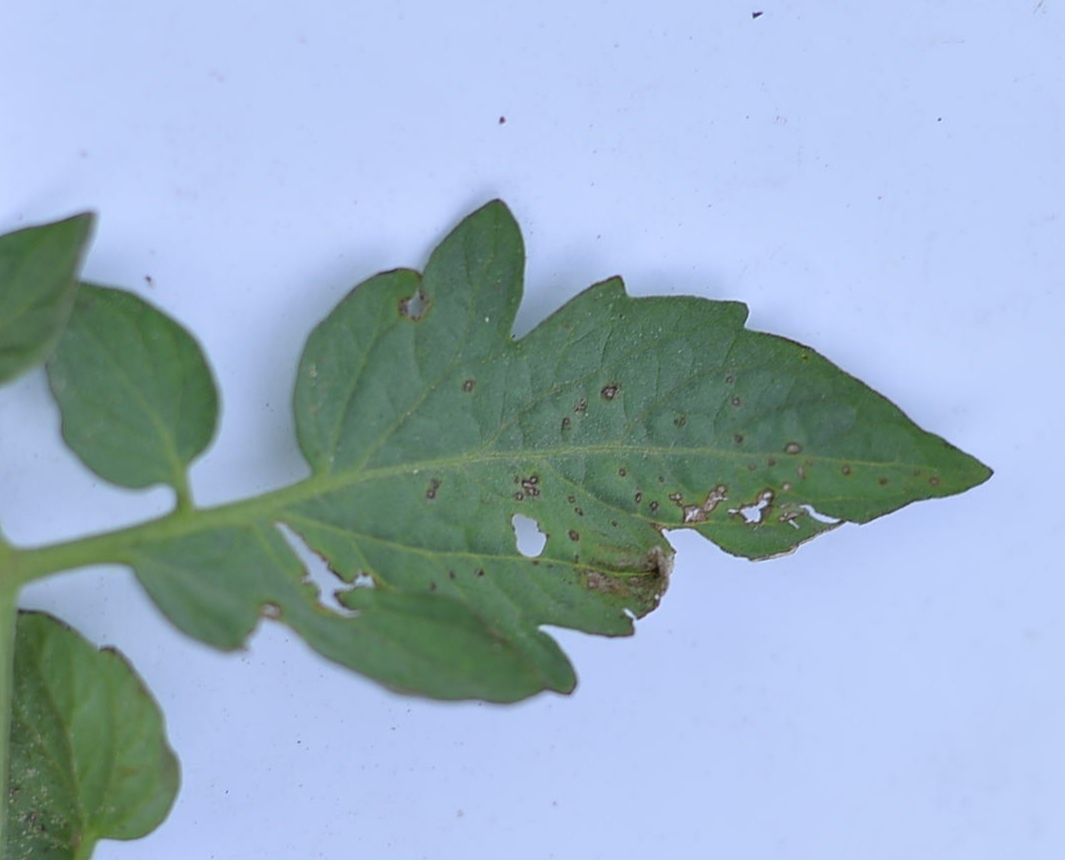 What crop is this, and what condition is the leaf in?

tomato, infected
